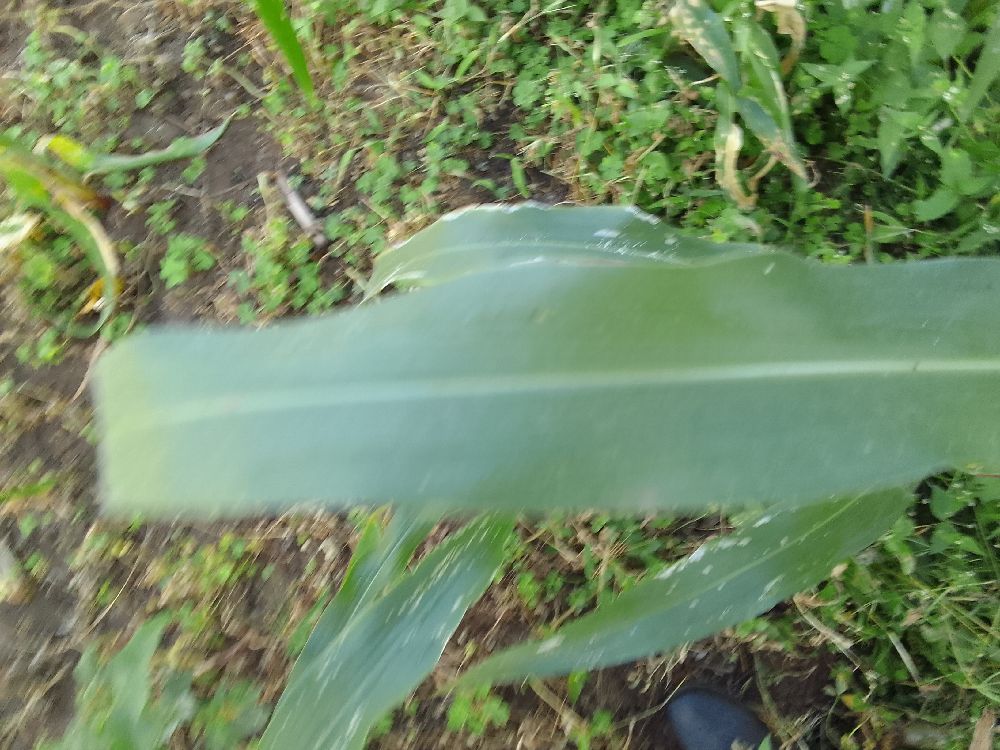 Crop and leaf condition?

maize, healthy
